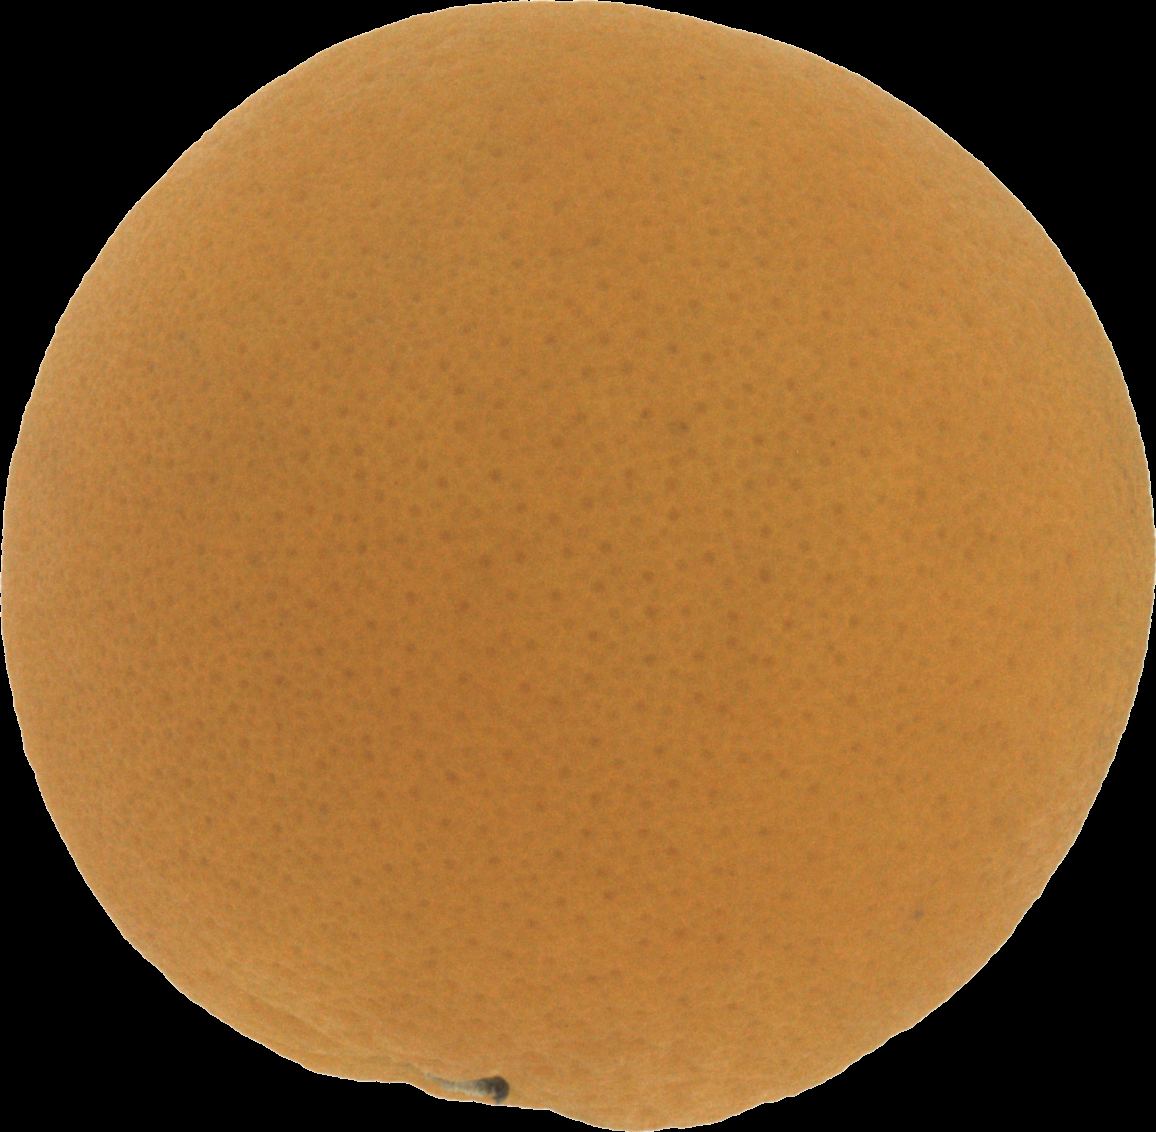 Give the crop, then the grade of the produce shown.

orange, good
